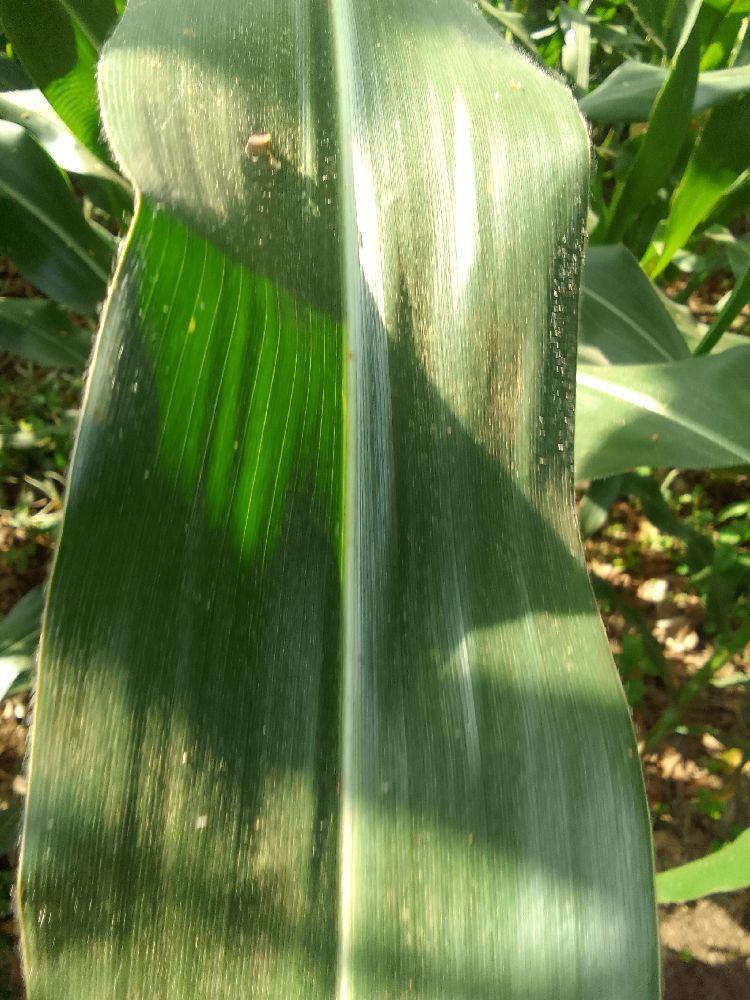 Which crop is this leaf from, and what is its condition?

maize, healthy
